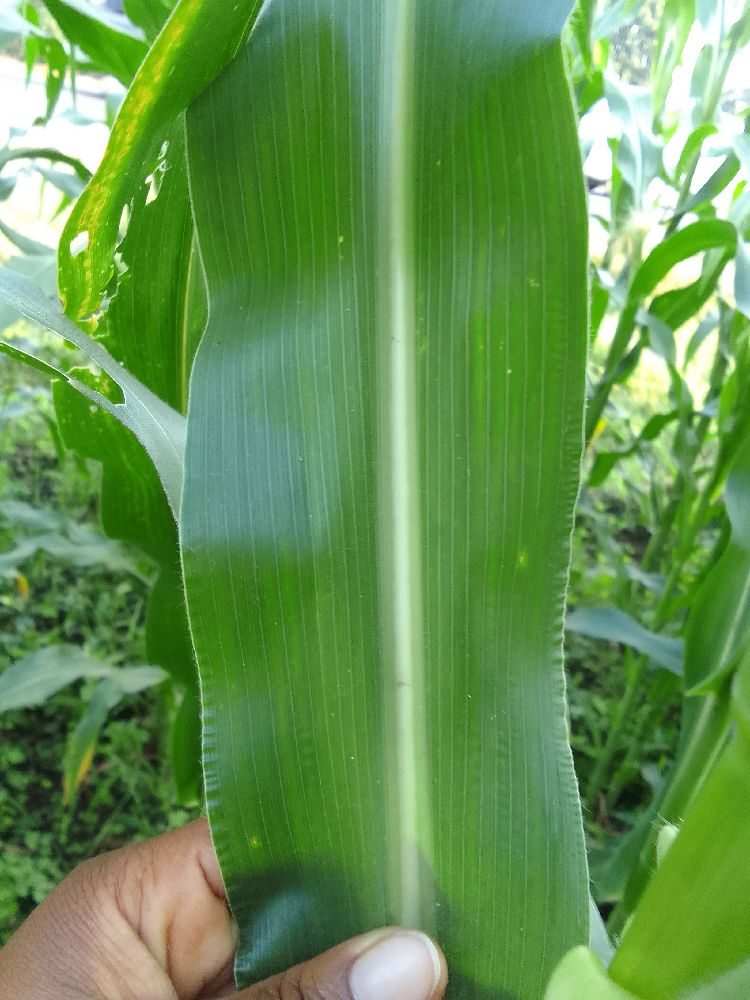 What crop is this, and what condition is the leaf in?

maize, healthy
